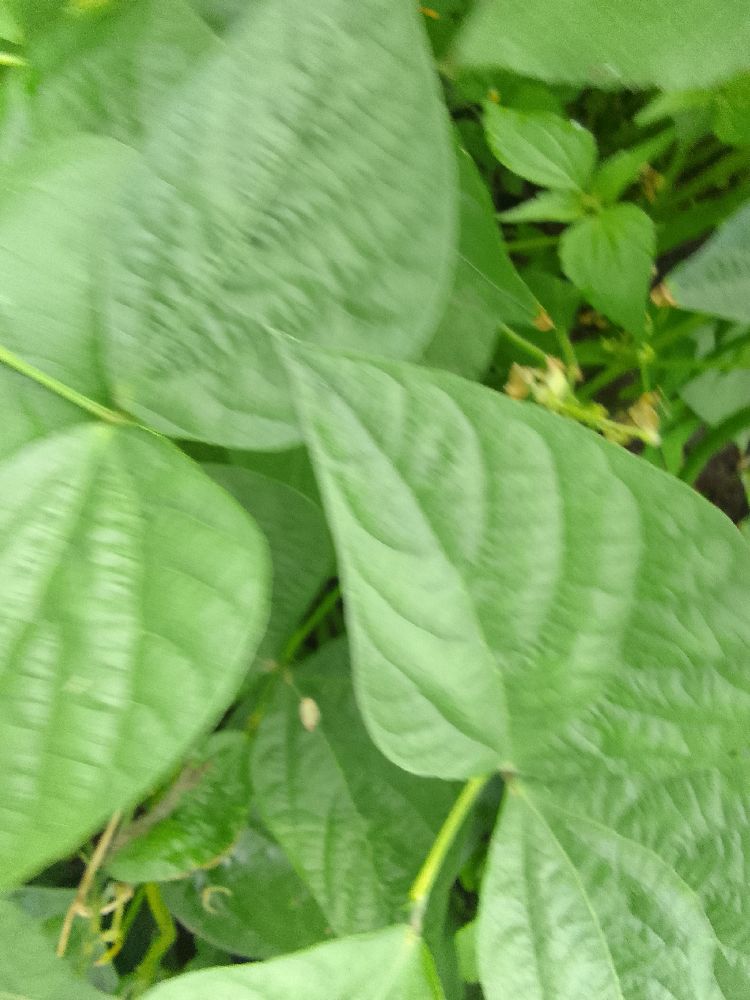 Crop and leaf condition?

common bean, healthy
